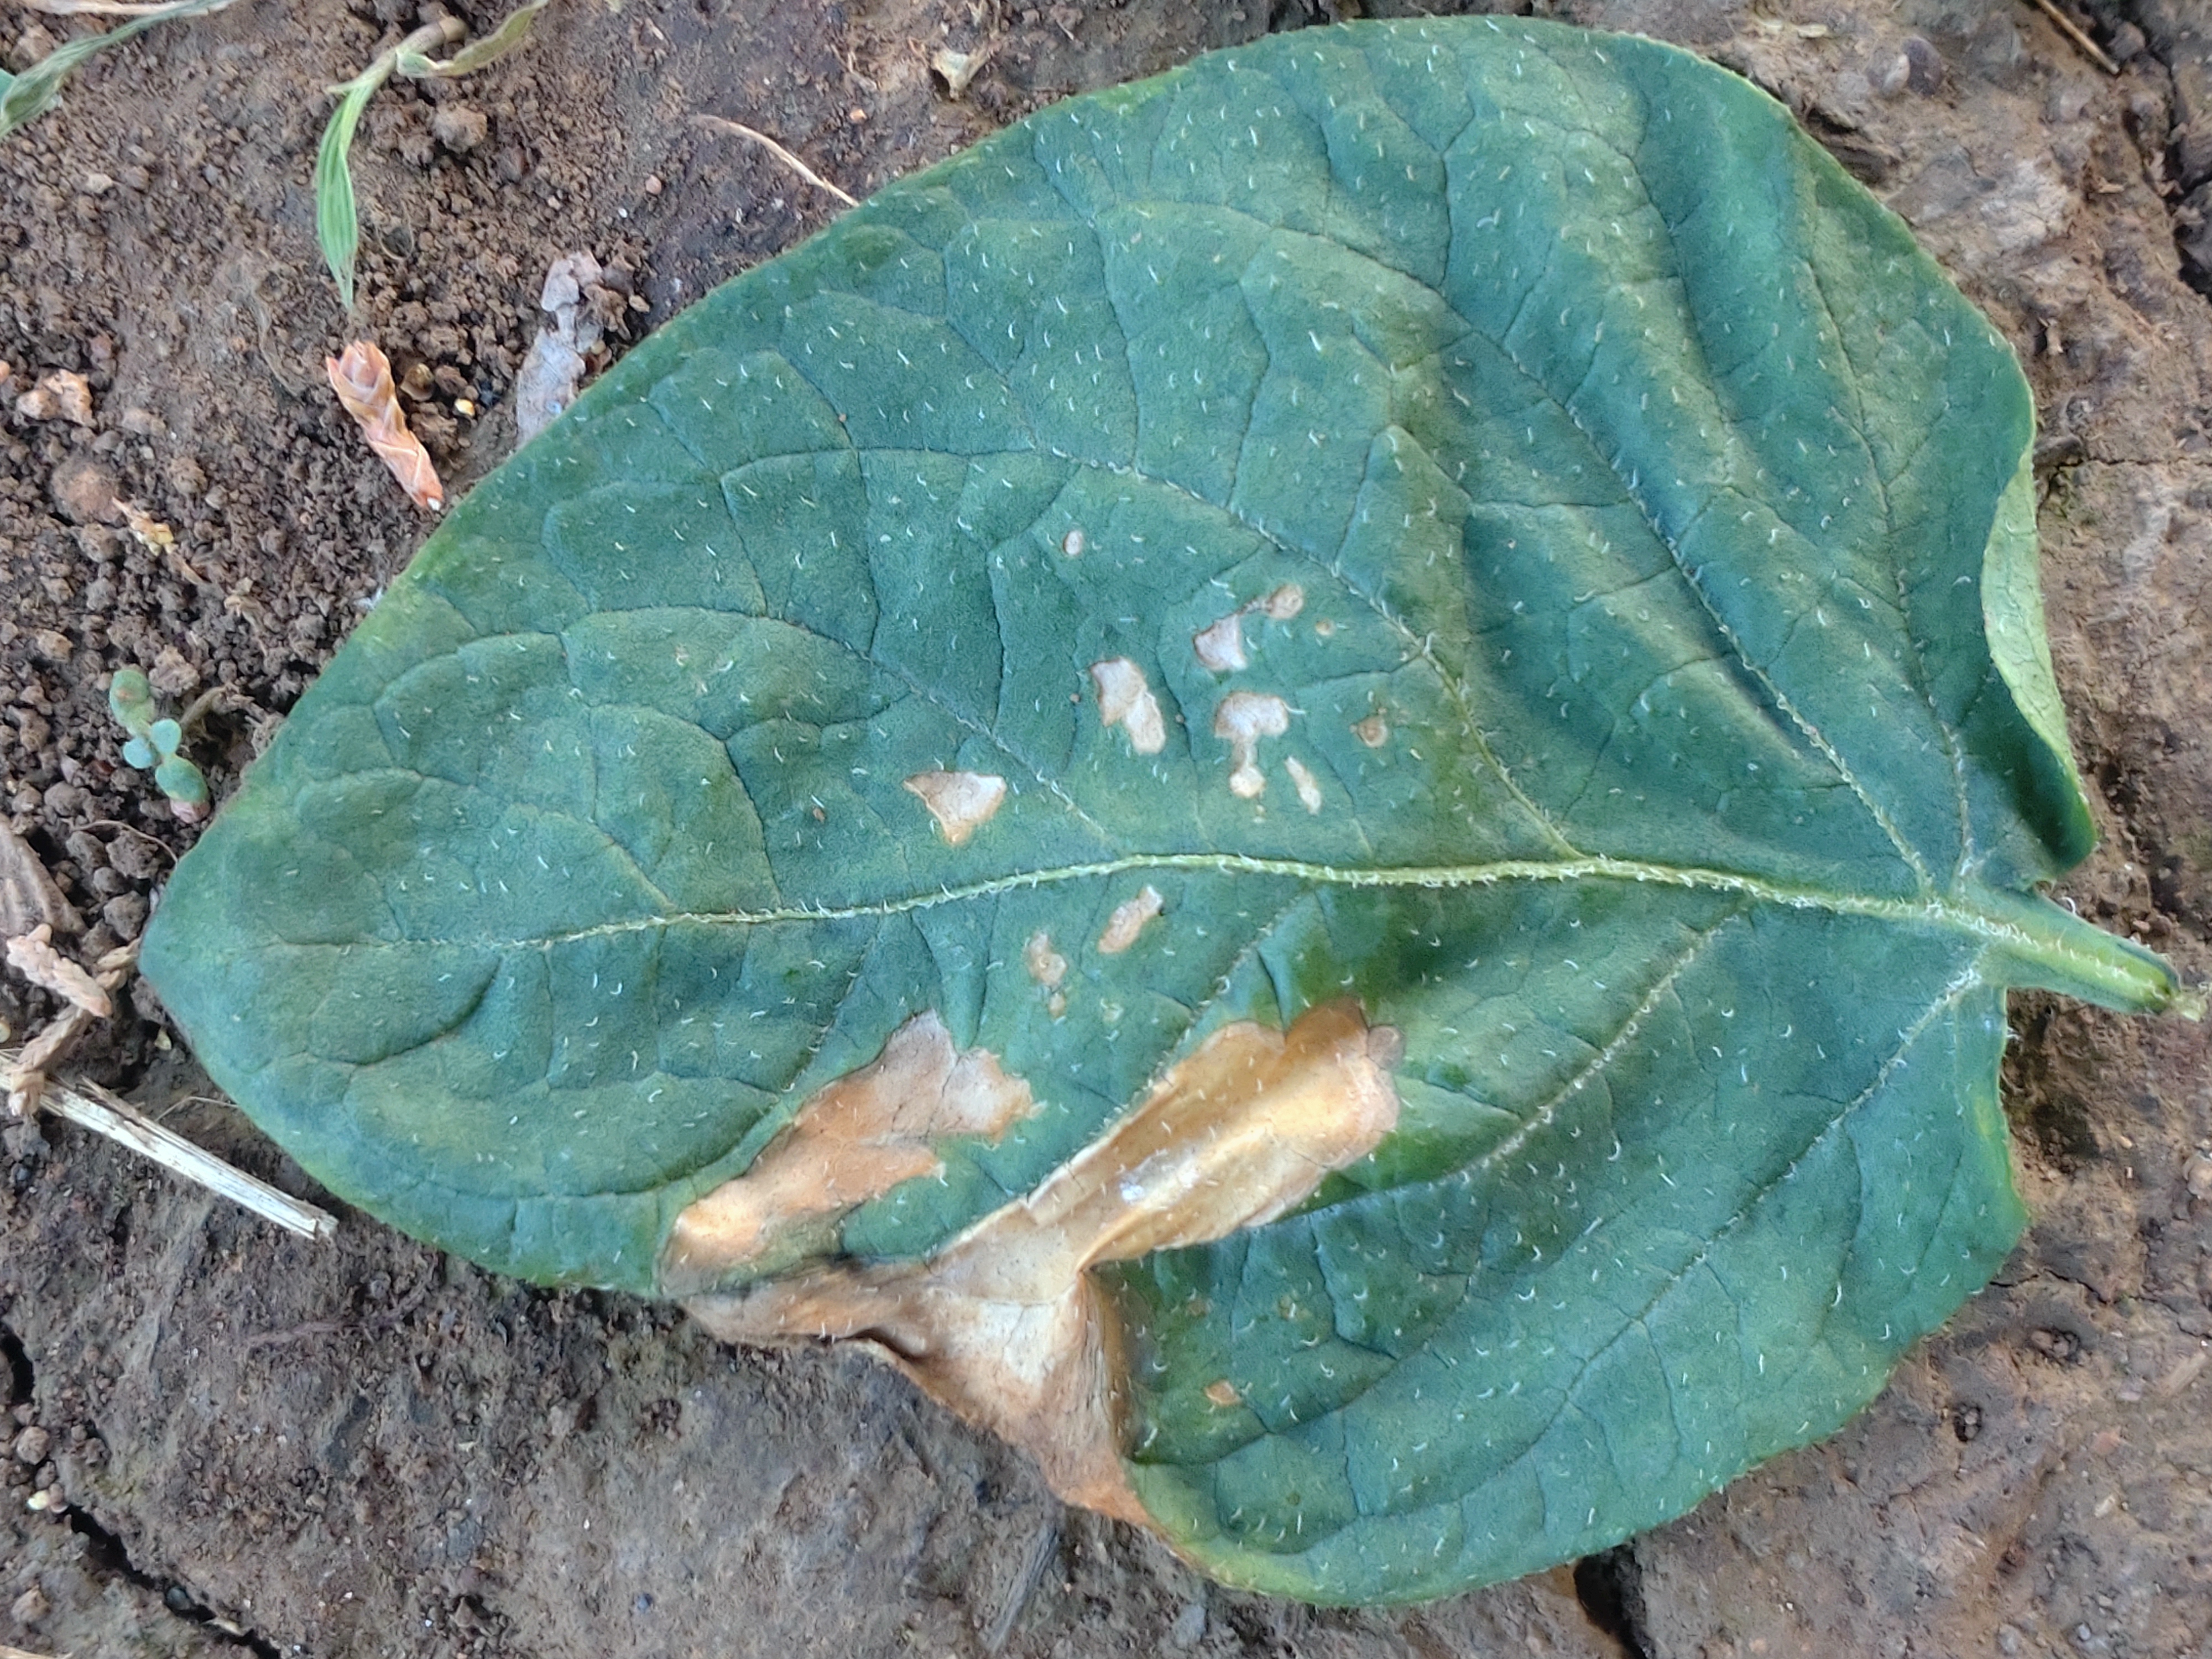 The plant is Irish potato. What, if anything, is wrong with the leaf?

early blight
